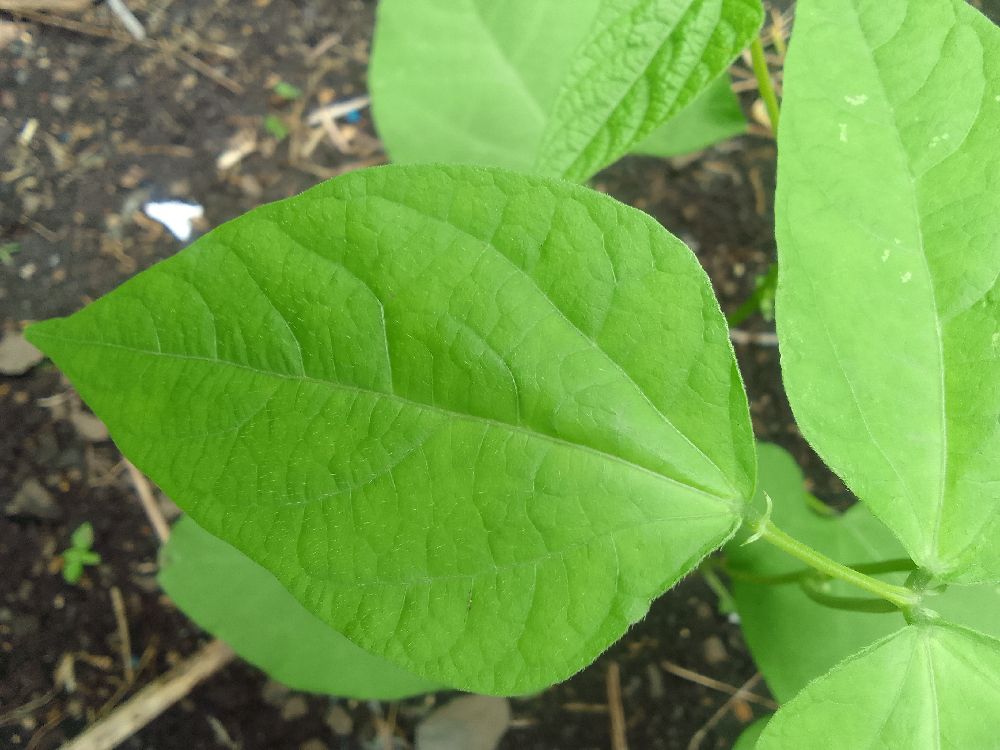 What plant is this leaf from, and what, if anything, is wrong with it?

common bean, healthy
